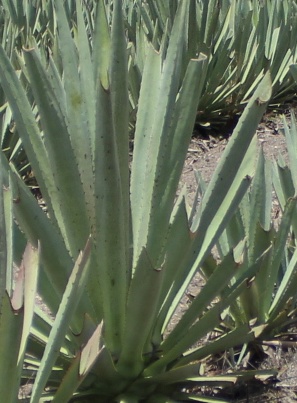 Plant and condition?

agave, healthy
